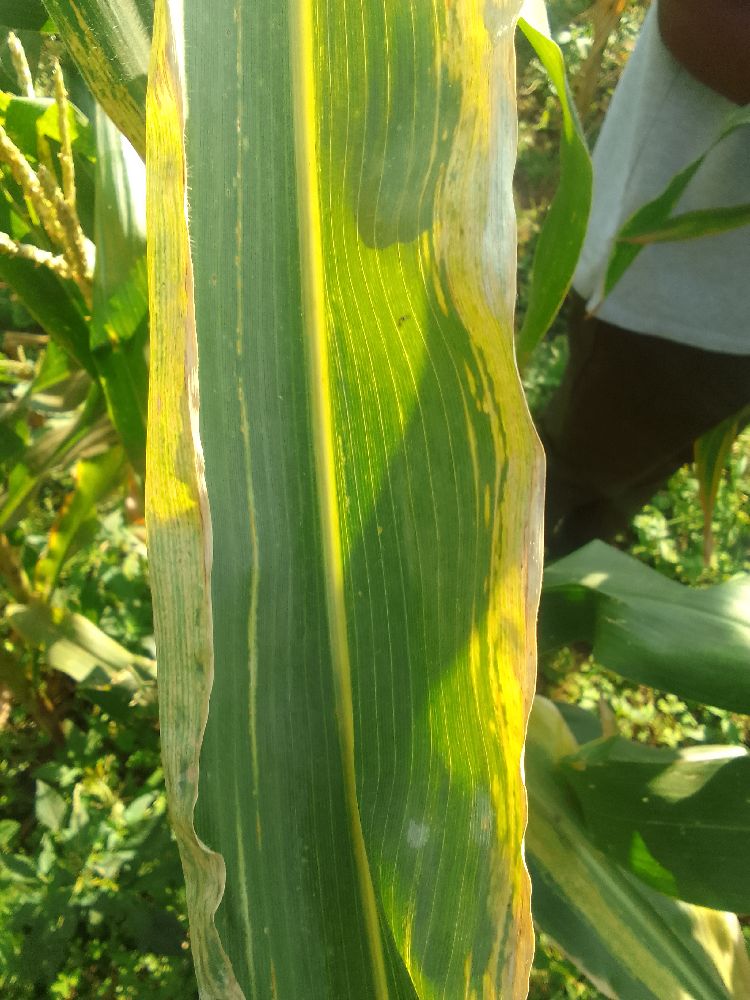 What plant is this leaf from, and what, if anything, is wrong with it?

maize, maize lethal necrosis
